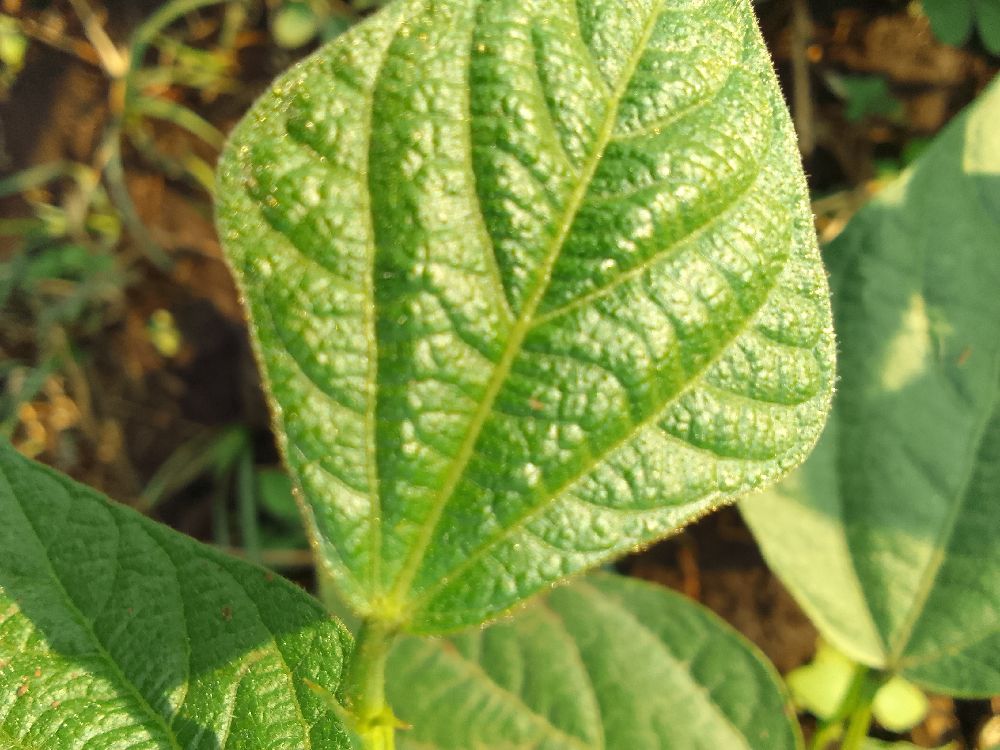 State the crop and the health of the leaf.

common bean, healthy
